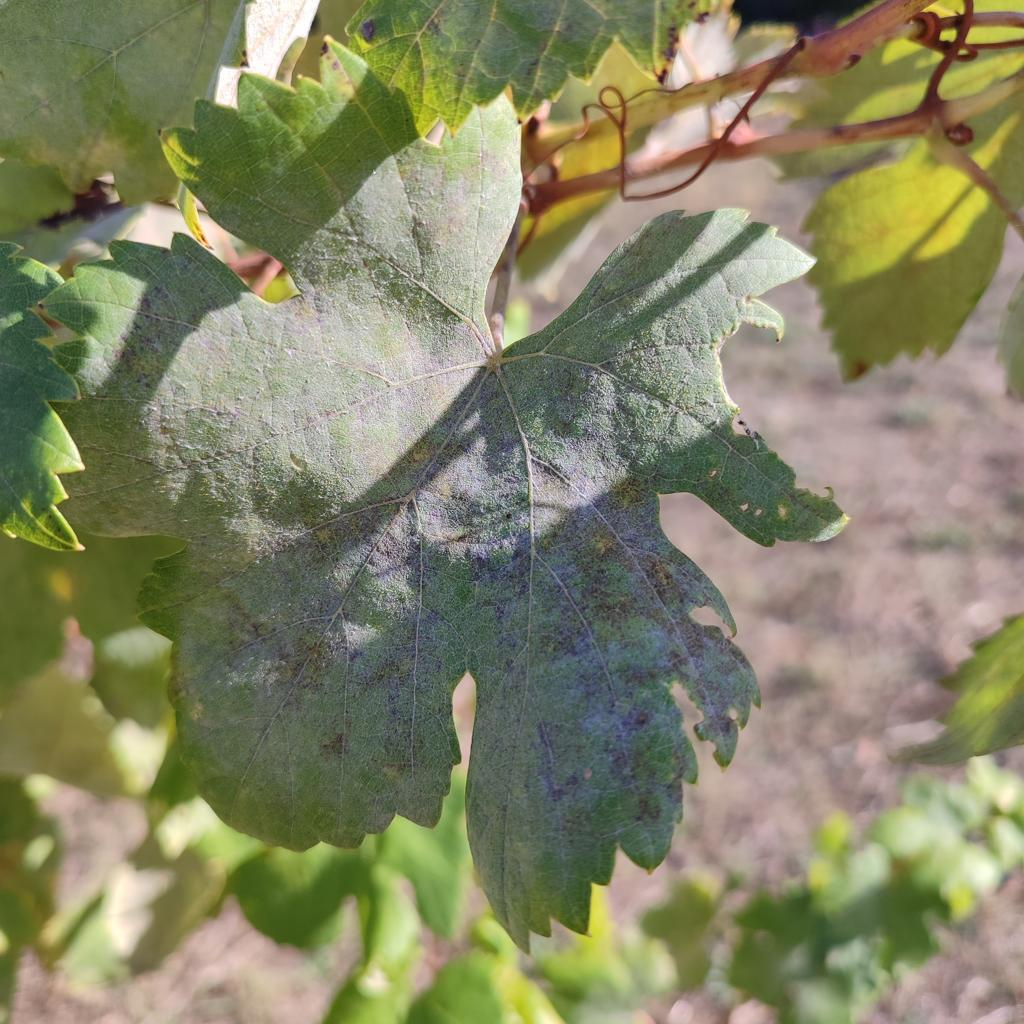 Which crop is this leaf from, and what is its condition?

grapevine, powdery mildew
